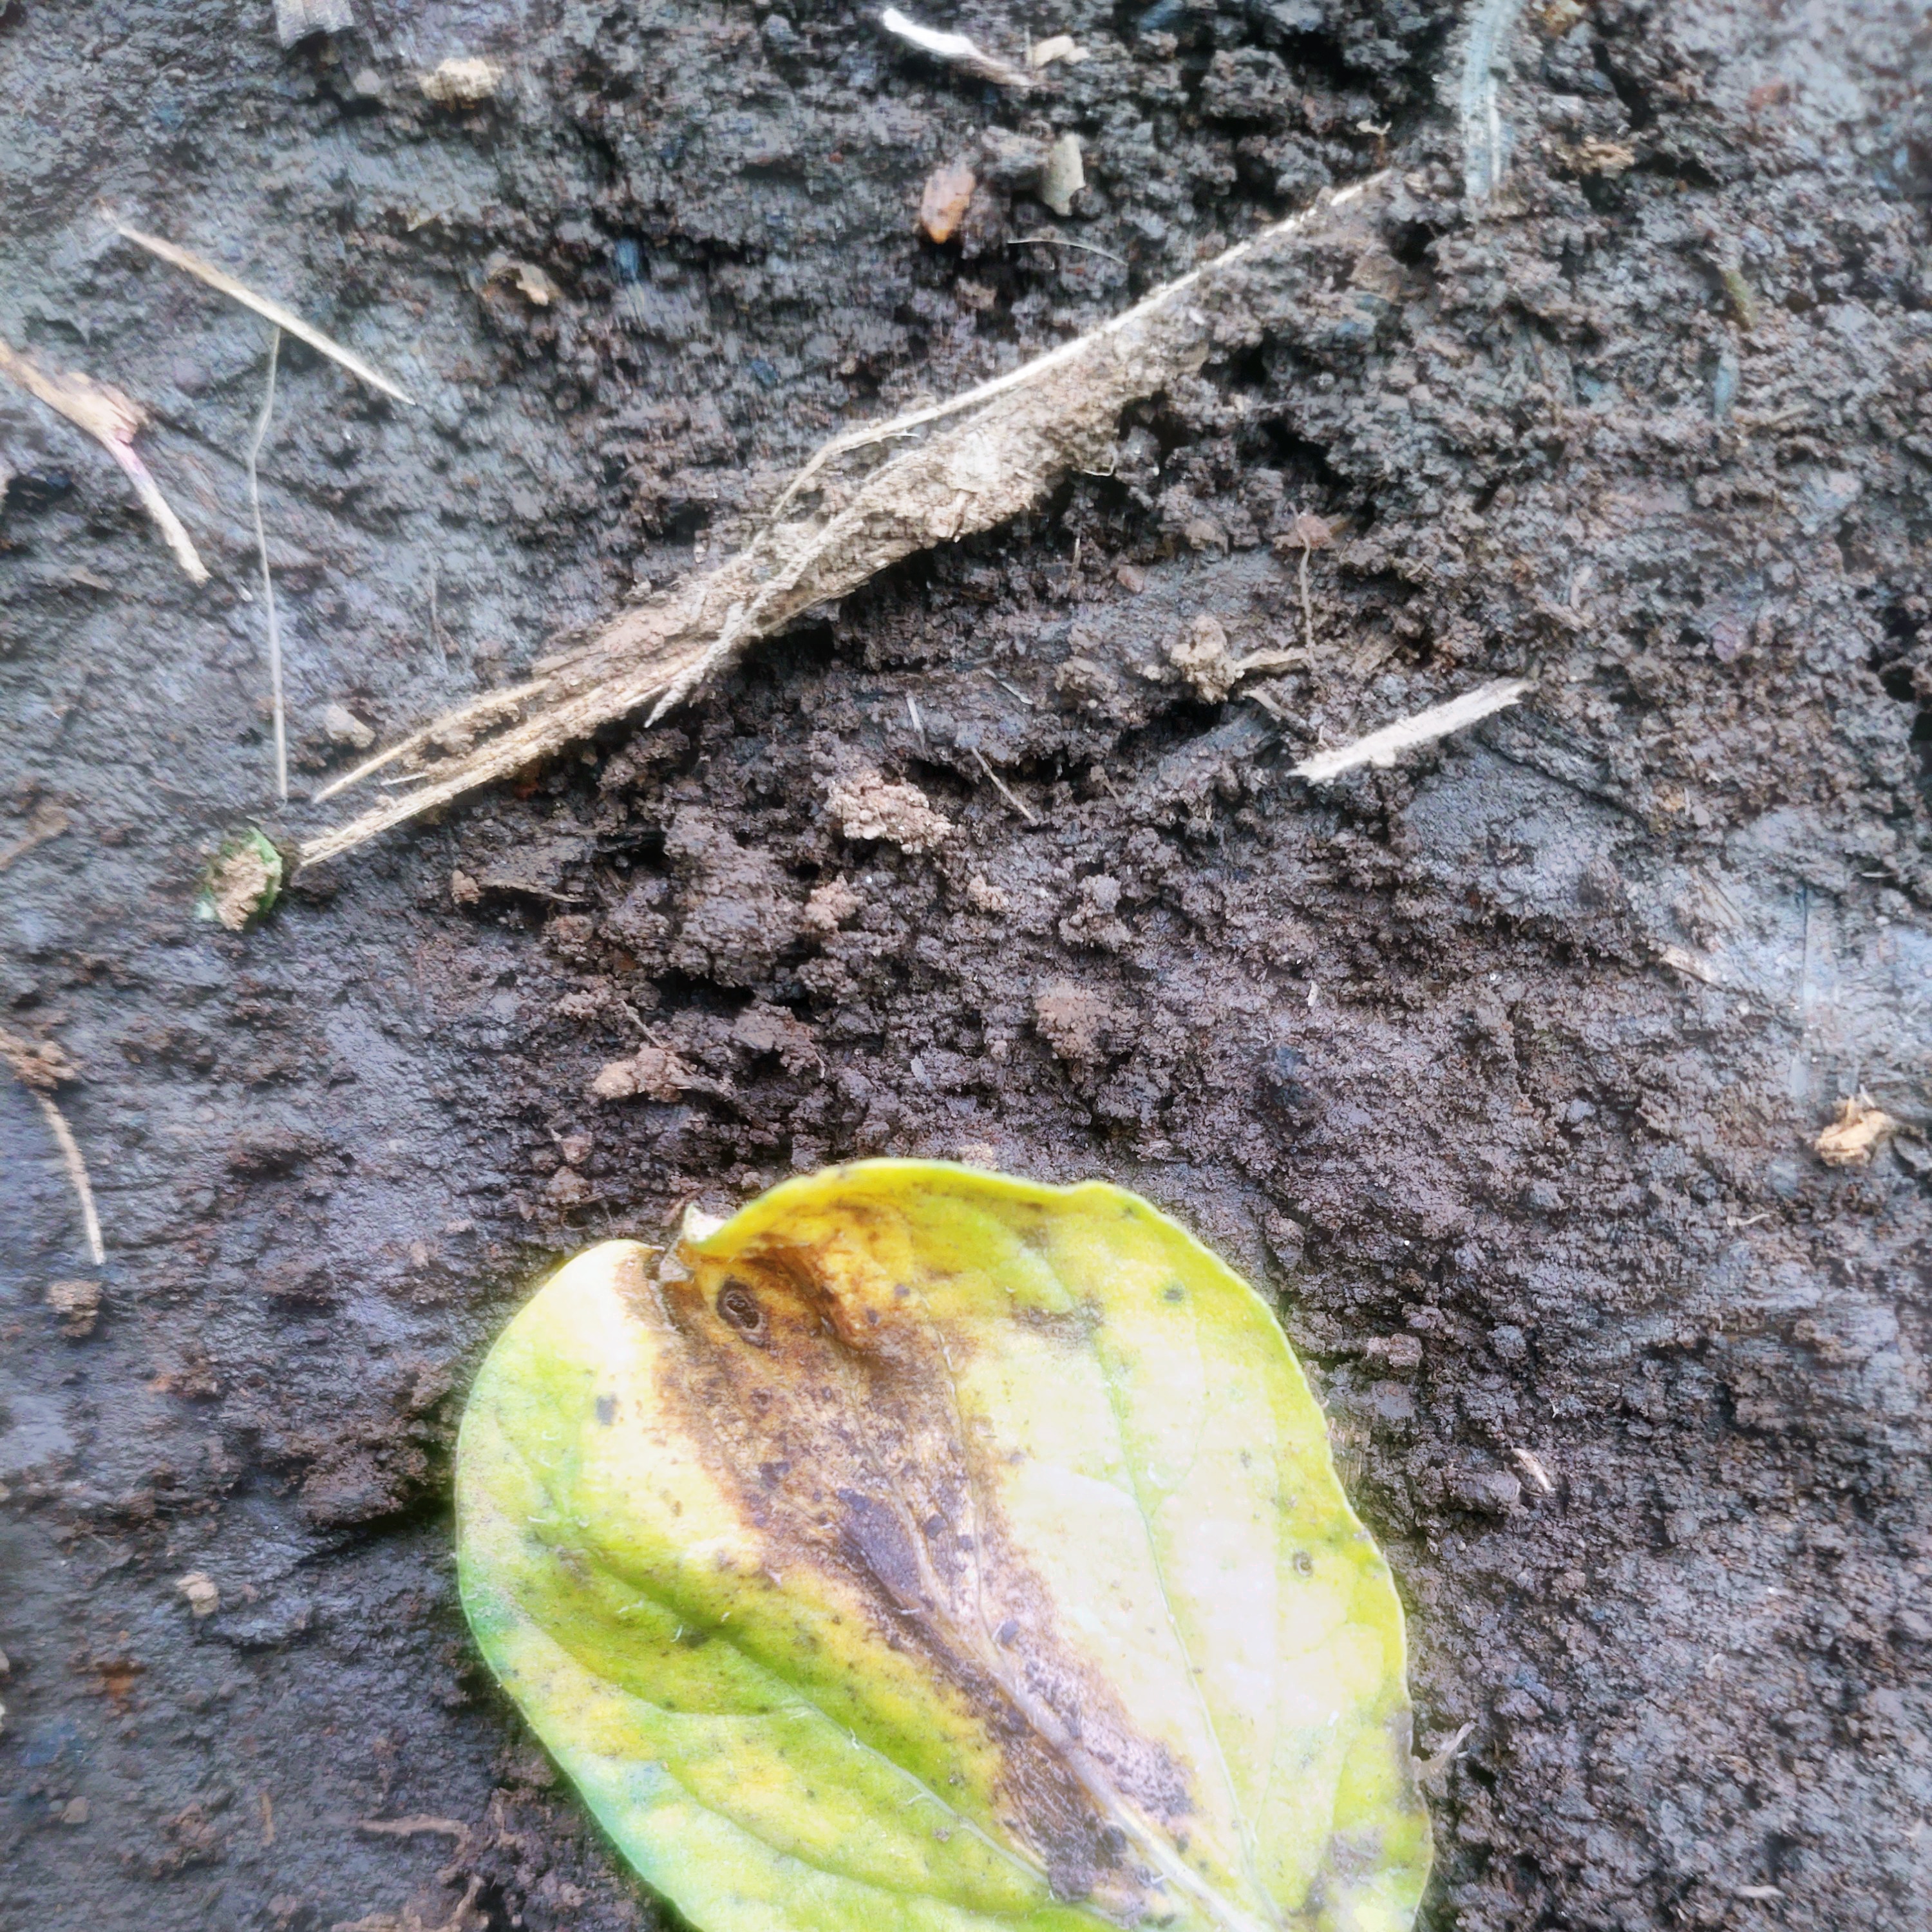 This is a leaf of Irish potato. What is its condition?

late blight
